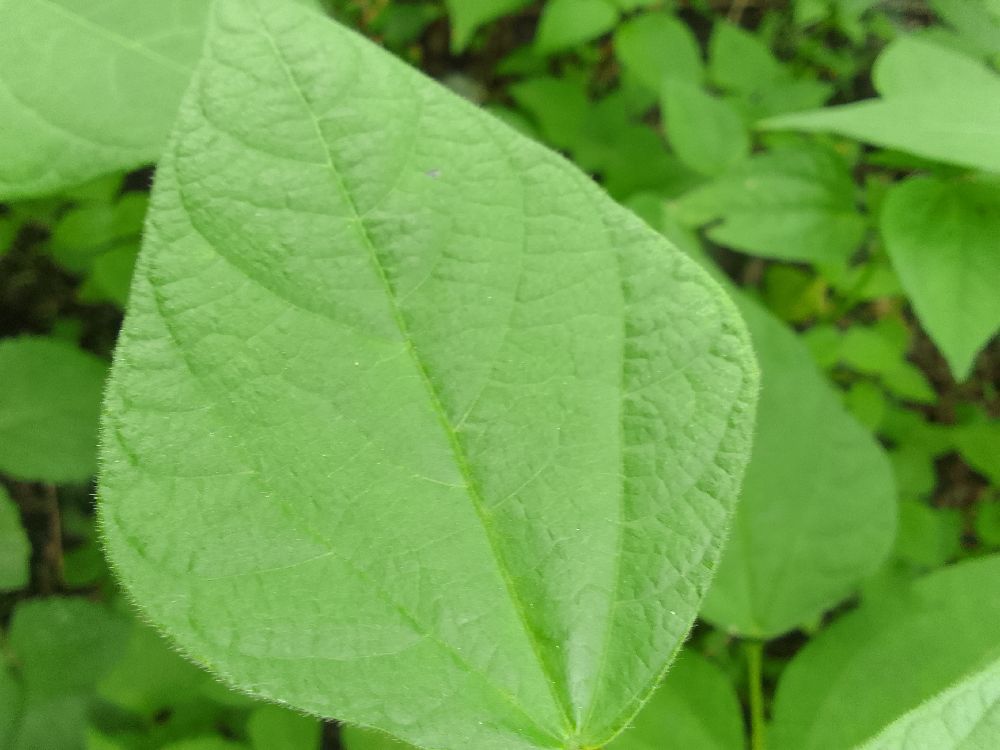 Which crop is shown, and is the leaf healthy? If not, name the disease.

common bean, healthy
